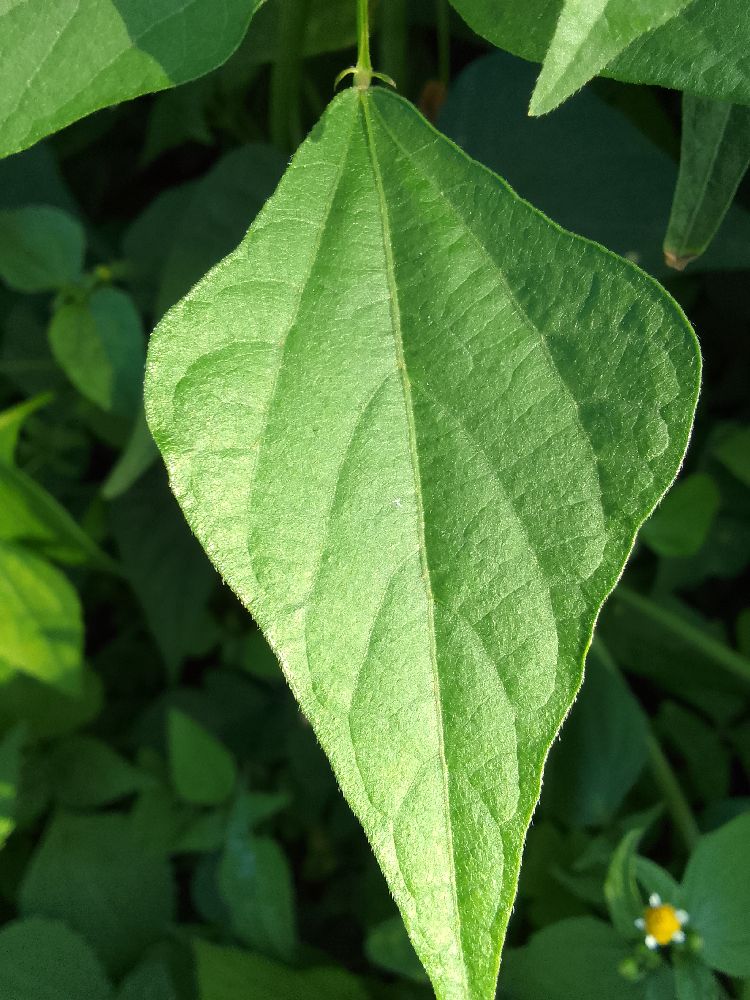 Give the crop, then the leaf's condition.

common bean, healthy
